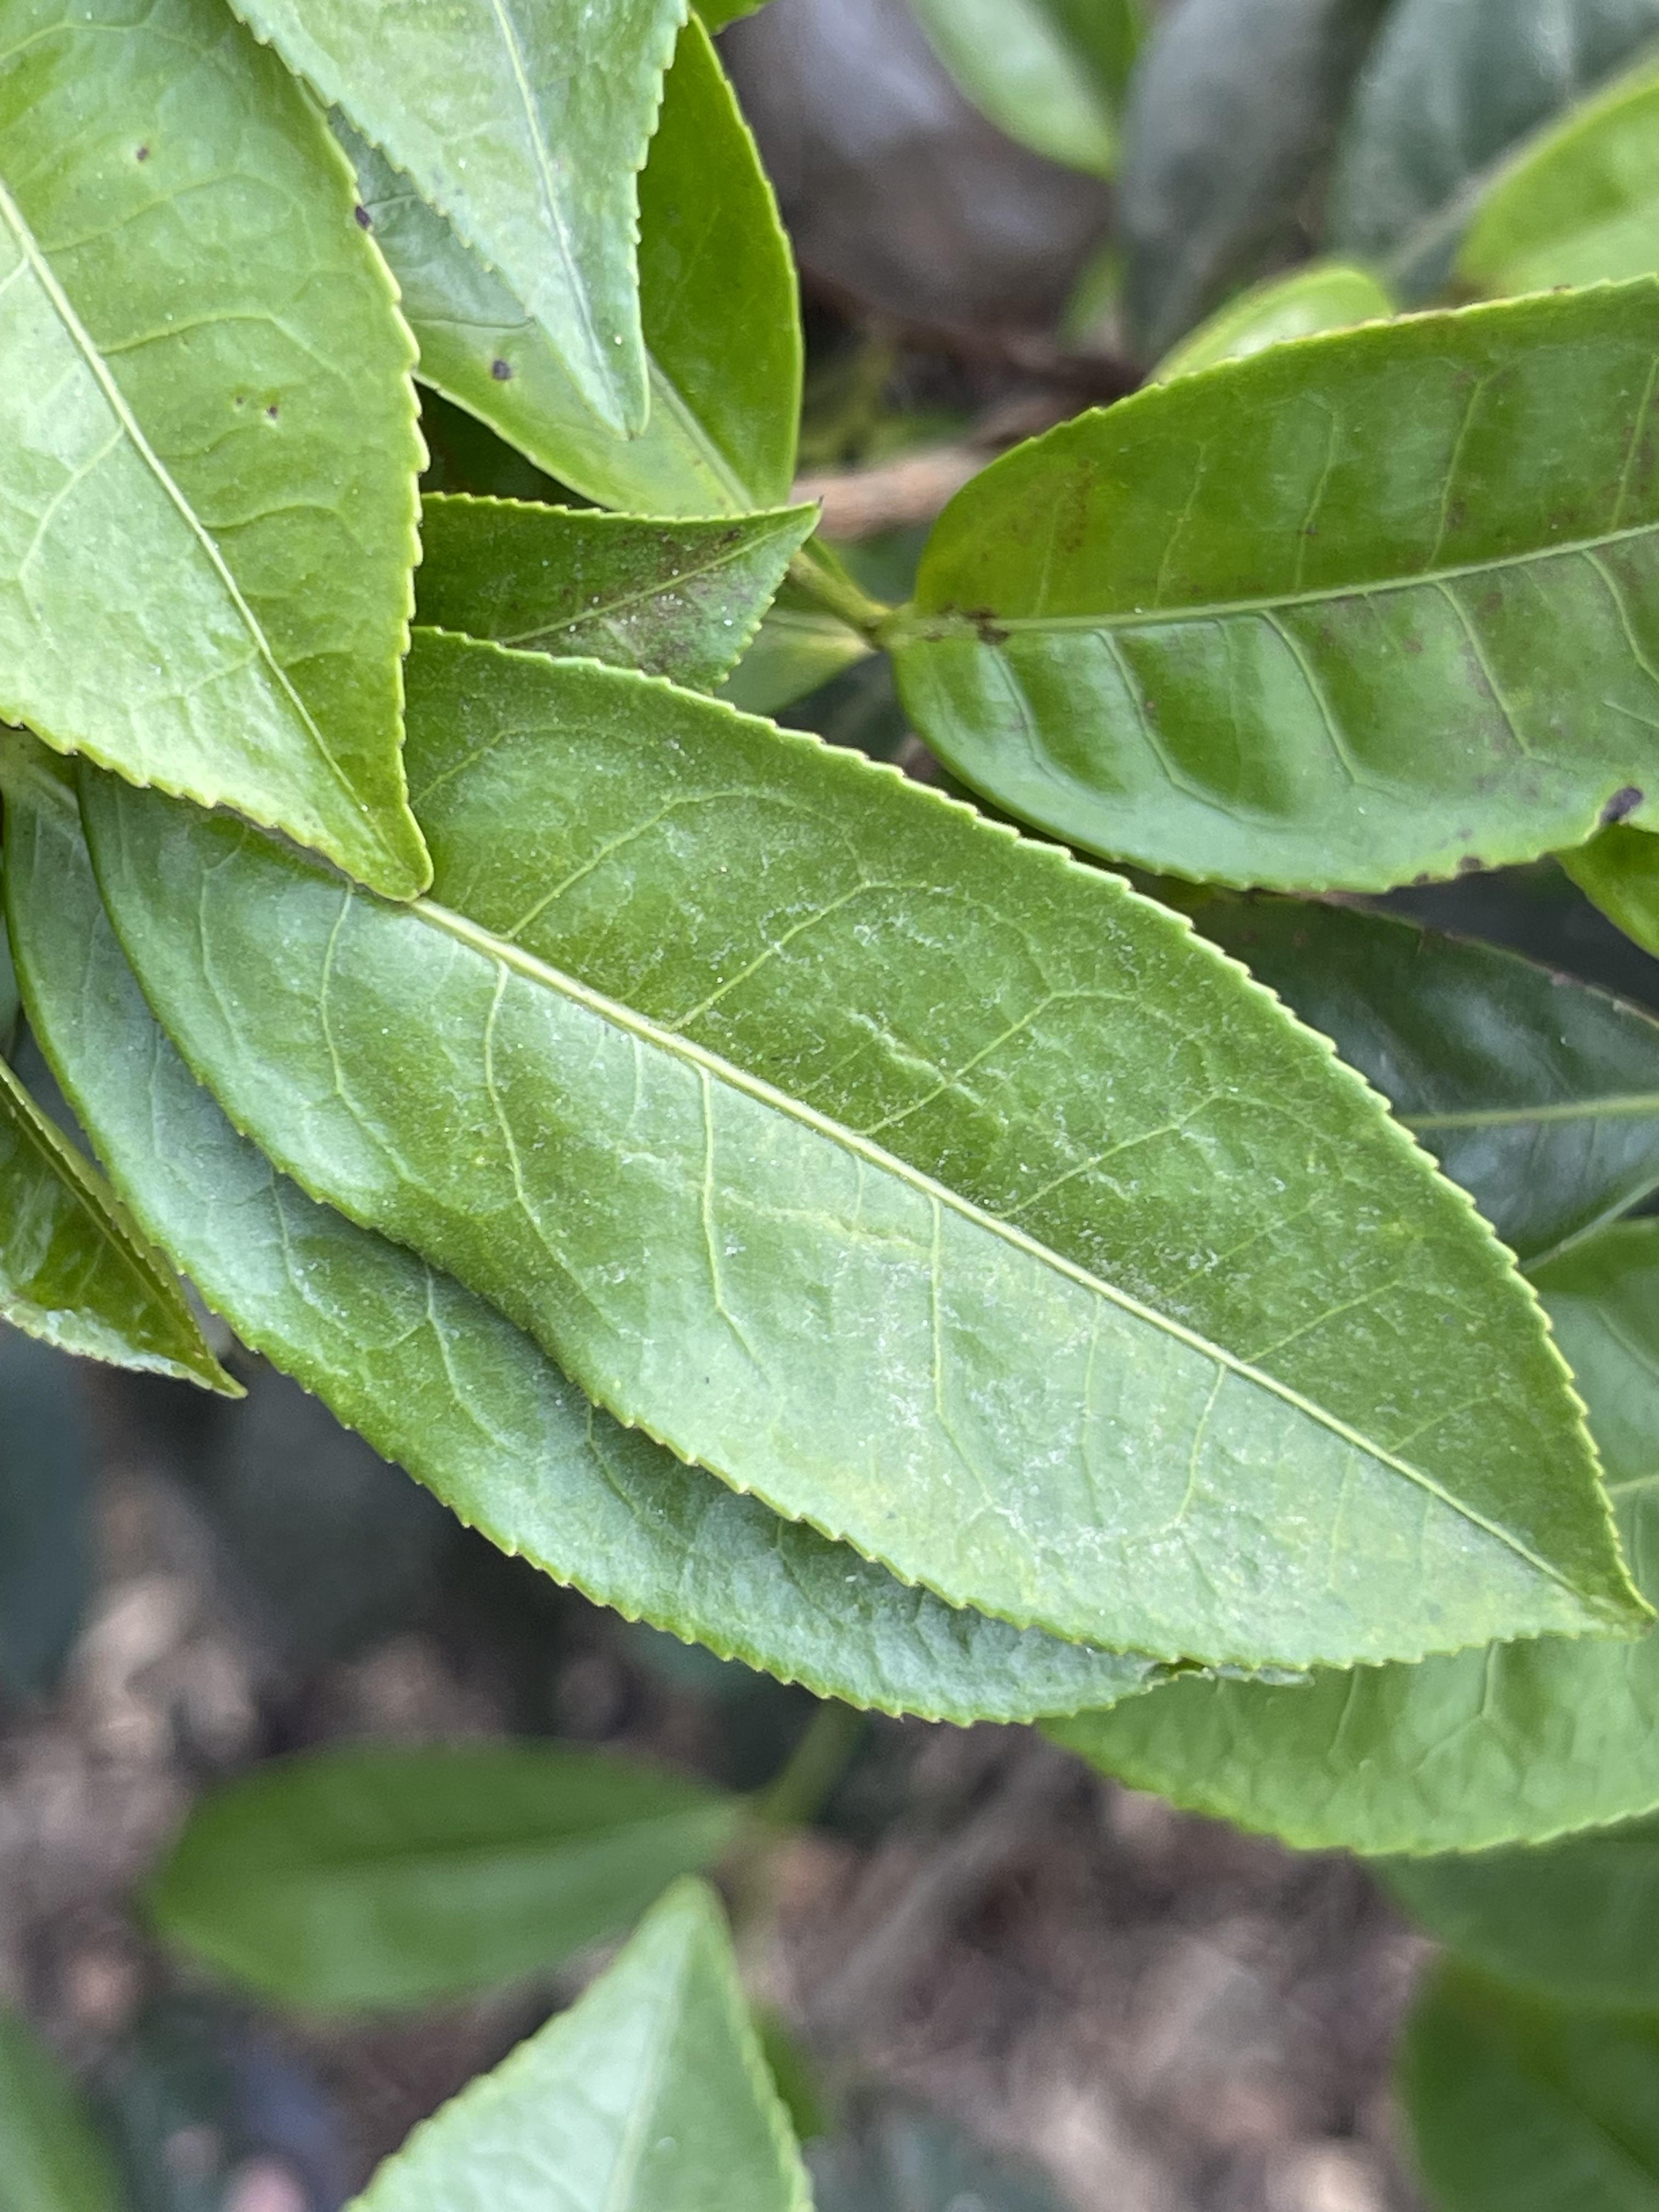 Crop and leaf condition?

tea, red rust
